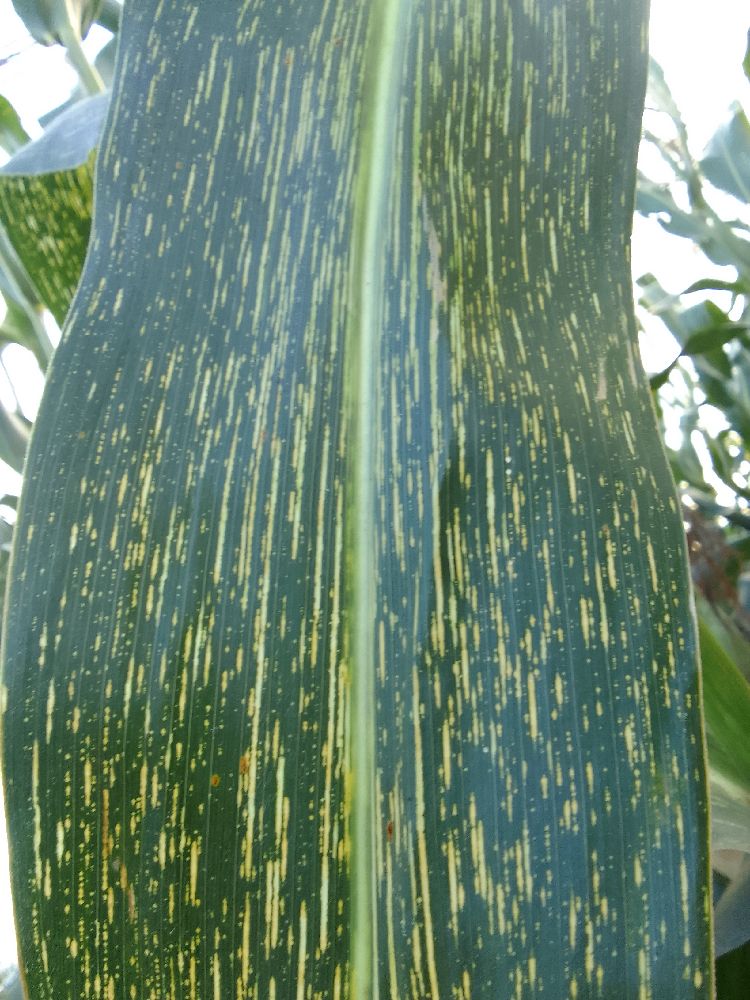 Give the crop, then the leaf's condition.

maize, maize streak virus
